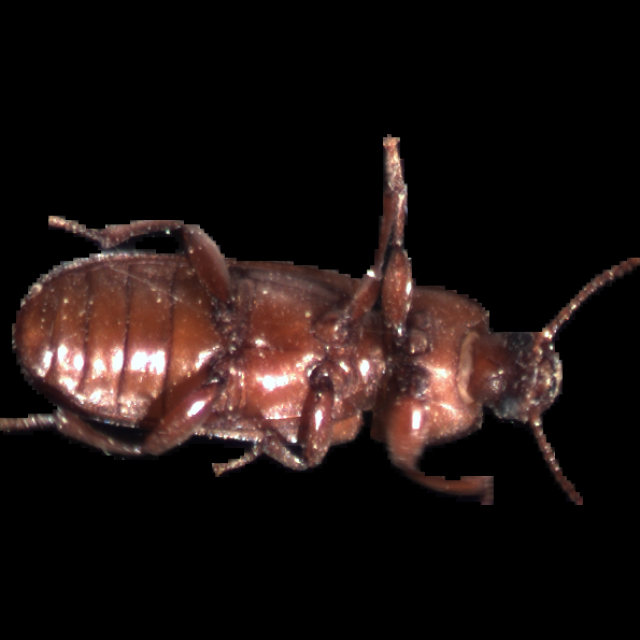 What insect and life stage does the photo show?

mealworm beetle
